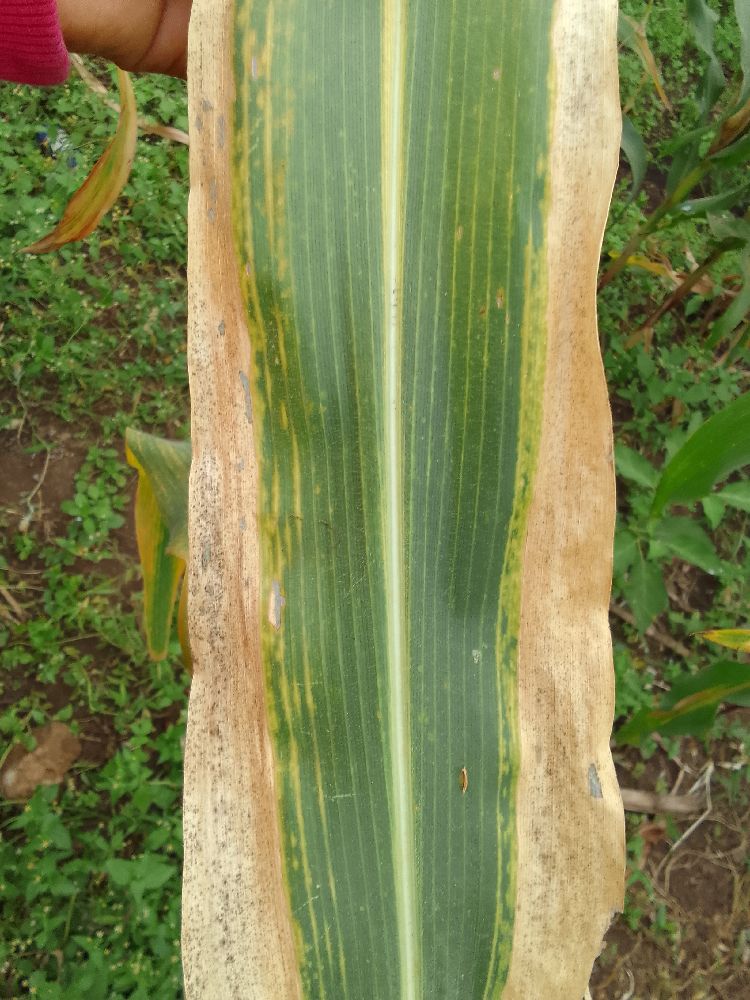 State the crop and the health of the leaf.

maize, maize lethal necrosis
